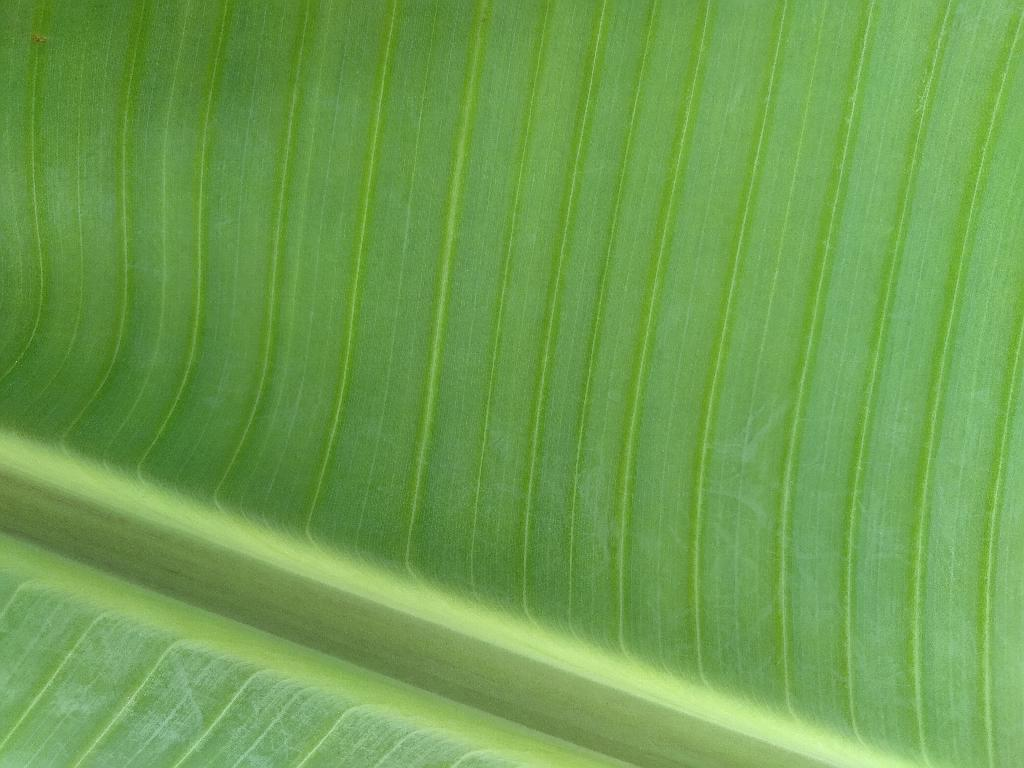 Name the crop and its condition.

banana, healthy
